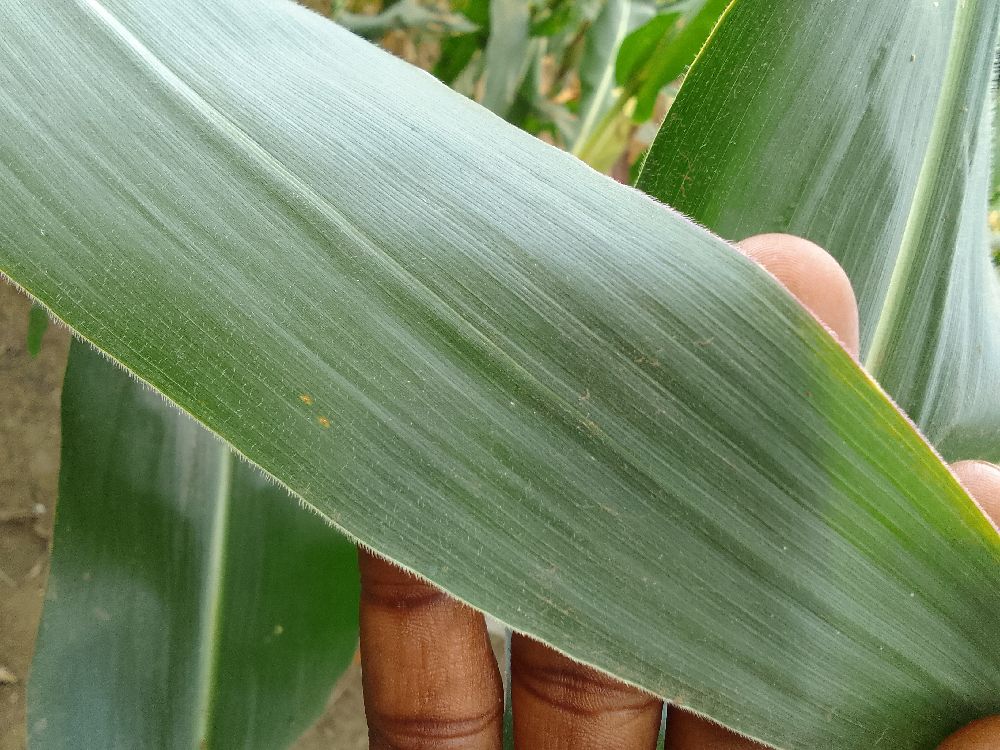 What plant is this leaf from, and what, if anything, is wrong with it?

maize, healthy
